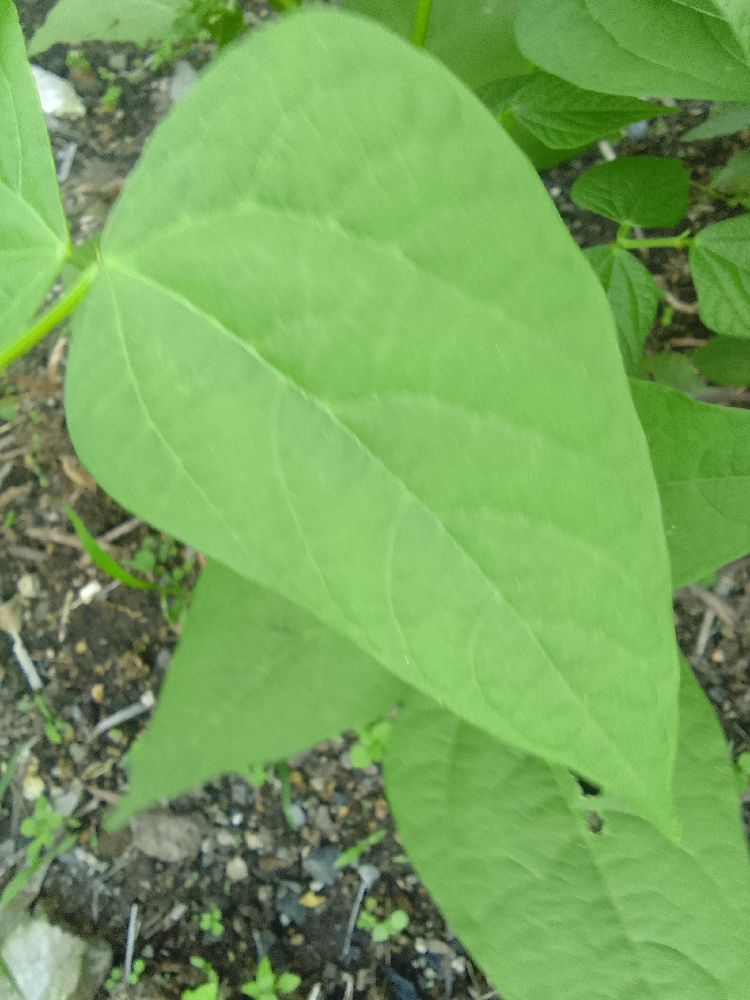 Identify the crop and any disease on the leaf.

common bean, healthy
